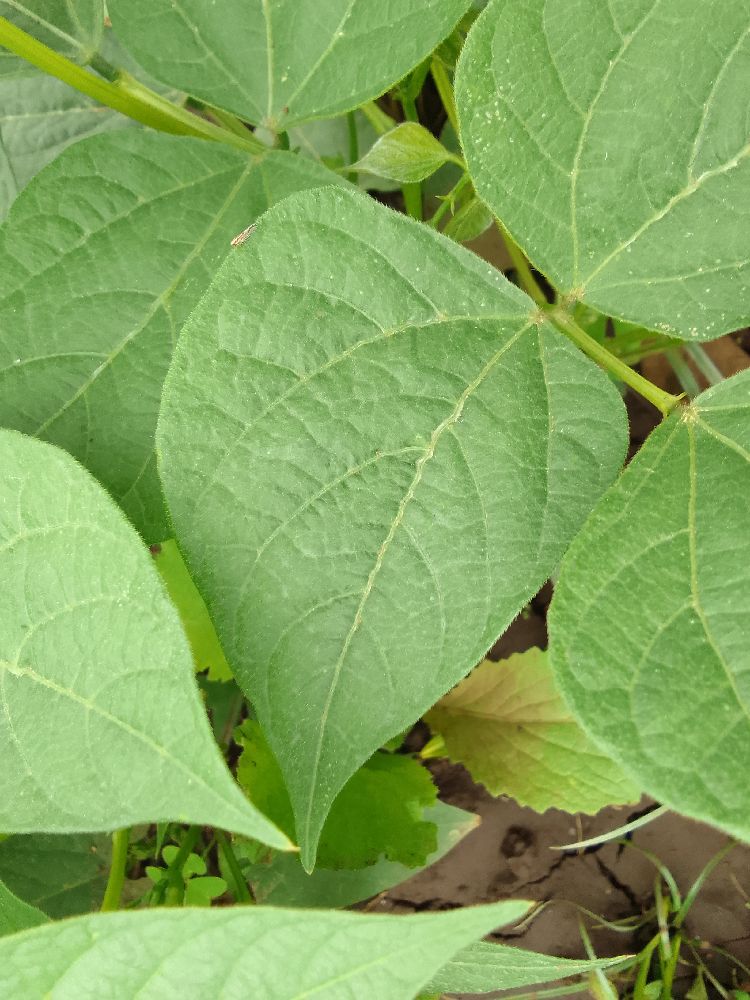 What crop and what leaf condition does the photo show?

common bean, healthy
